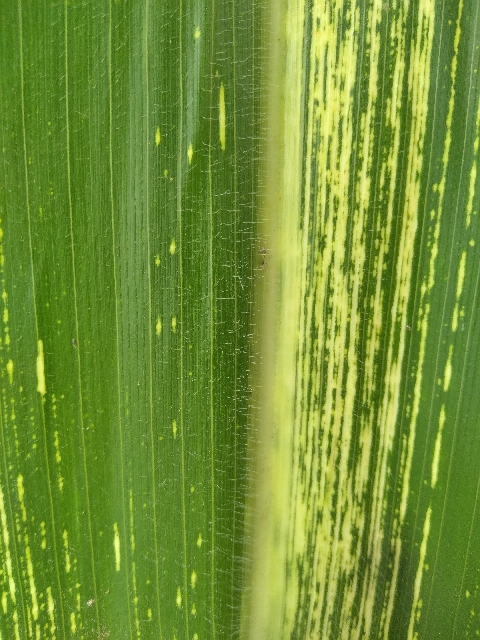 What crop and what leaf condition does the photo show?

maize, maize streak virus
